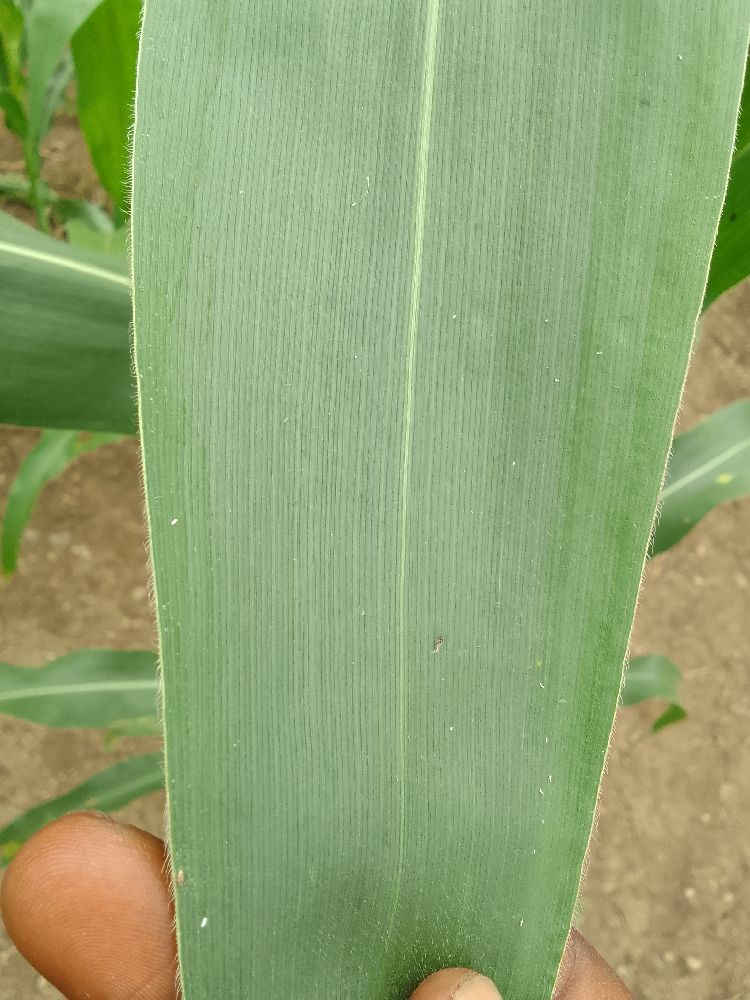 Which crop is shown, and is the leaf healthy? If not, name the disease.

maize, healthy
